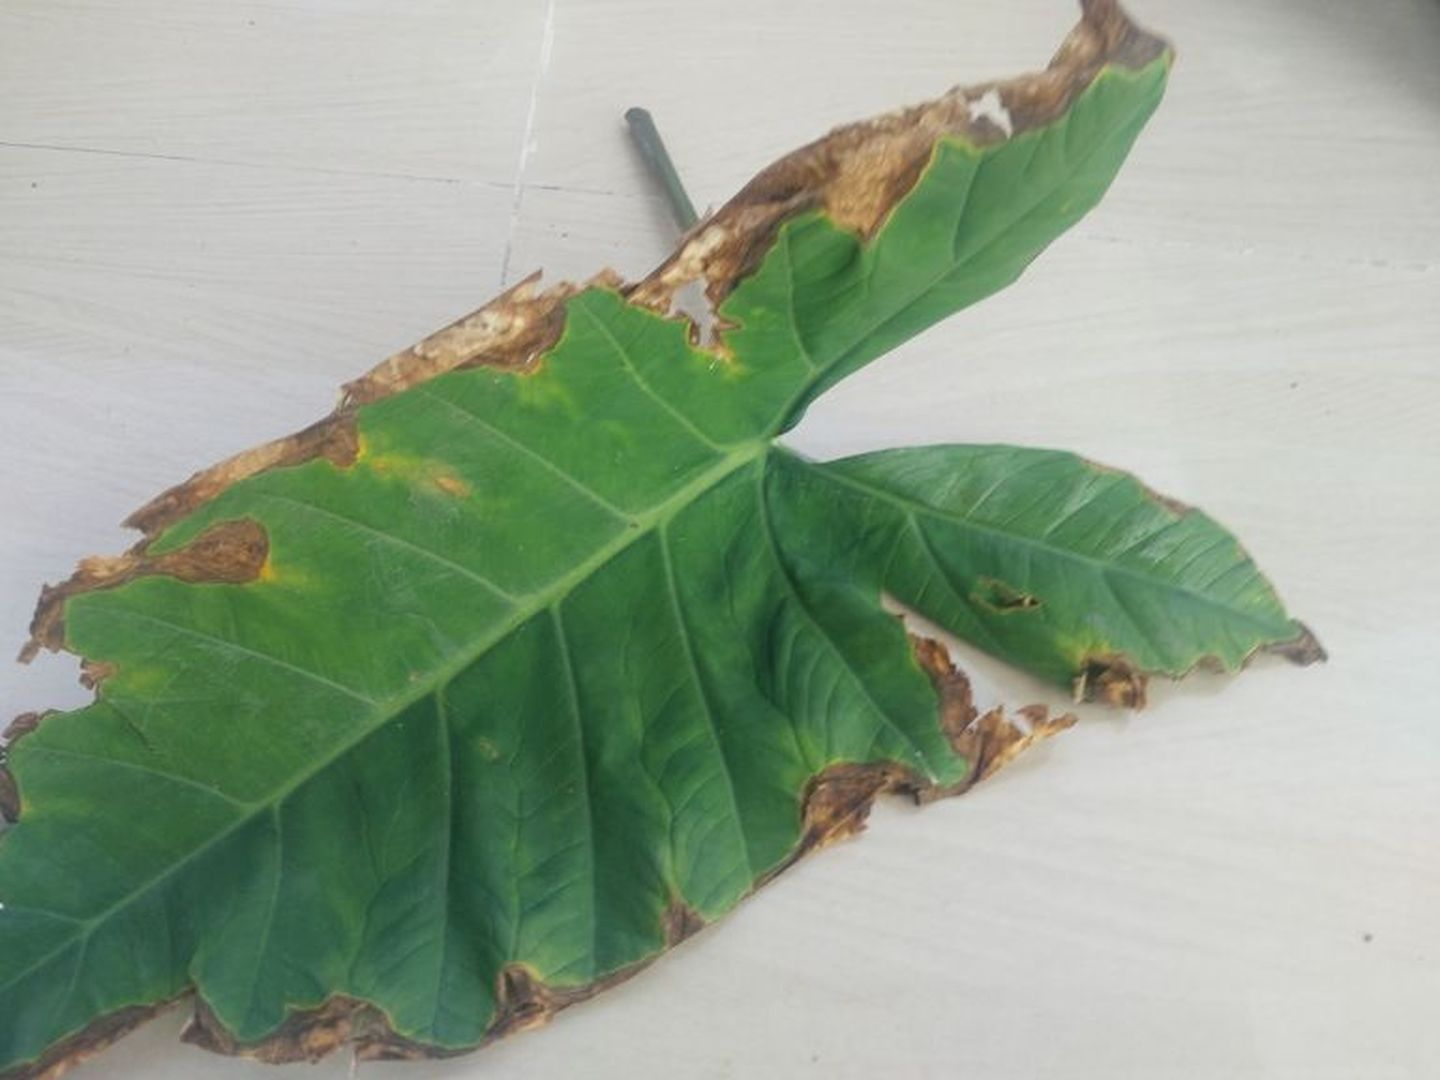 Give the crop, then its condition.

taro, leaf blight
